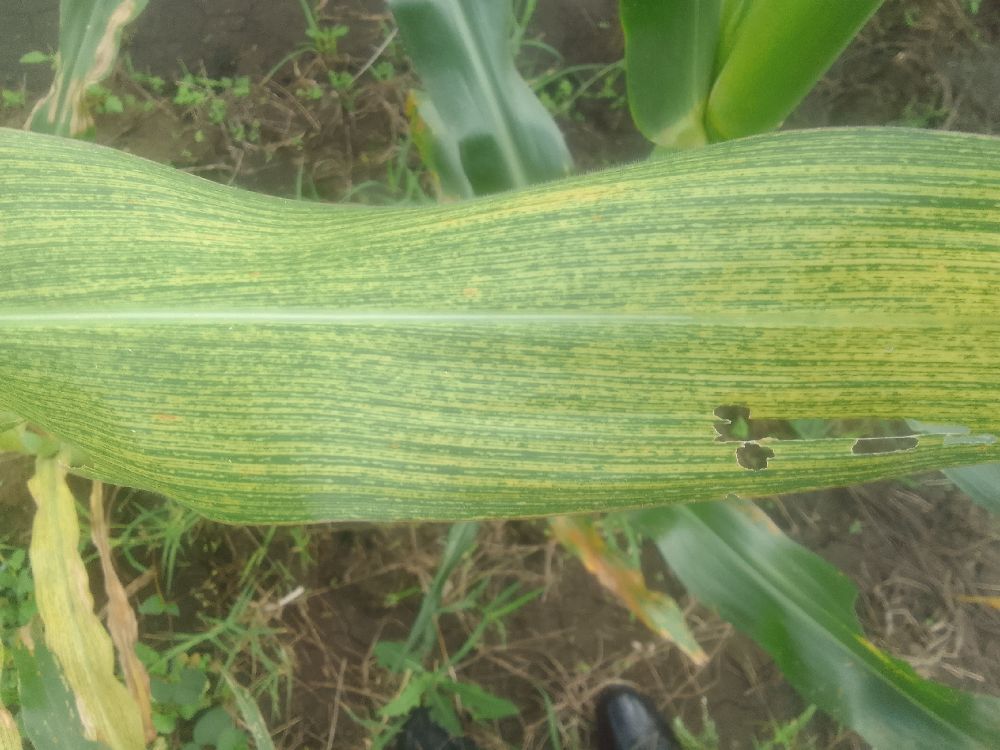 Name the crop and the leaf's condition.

maize, maize streak virus
